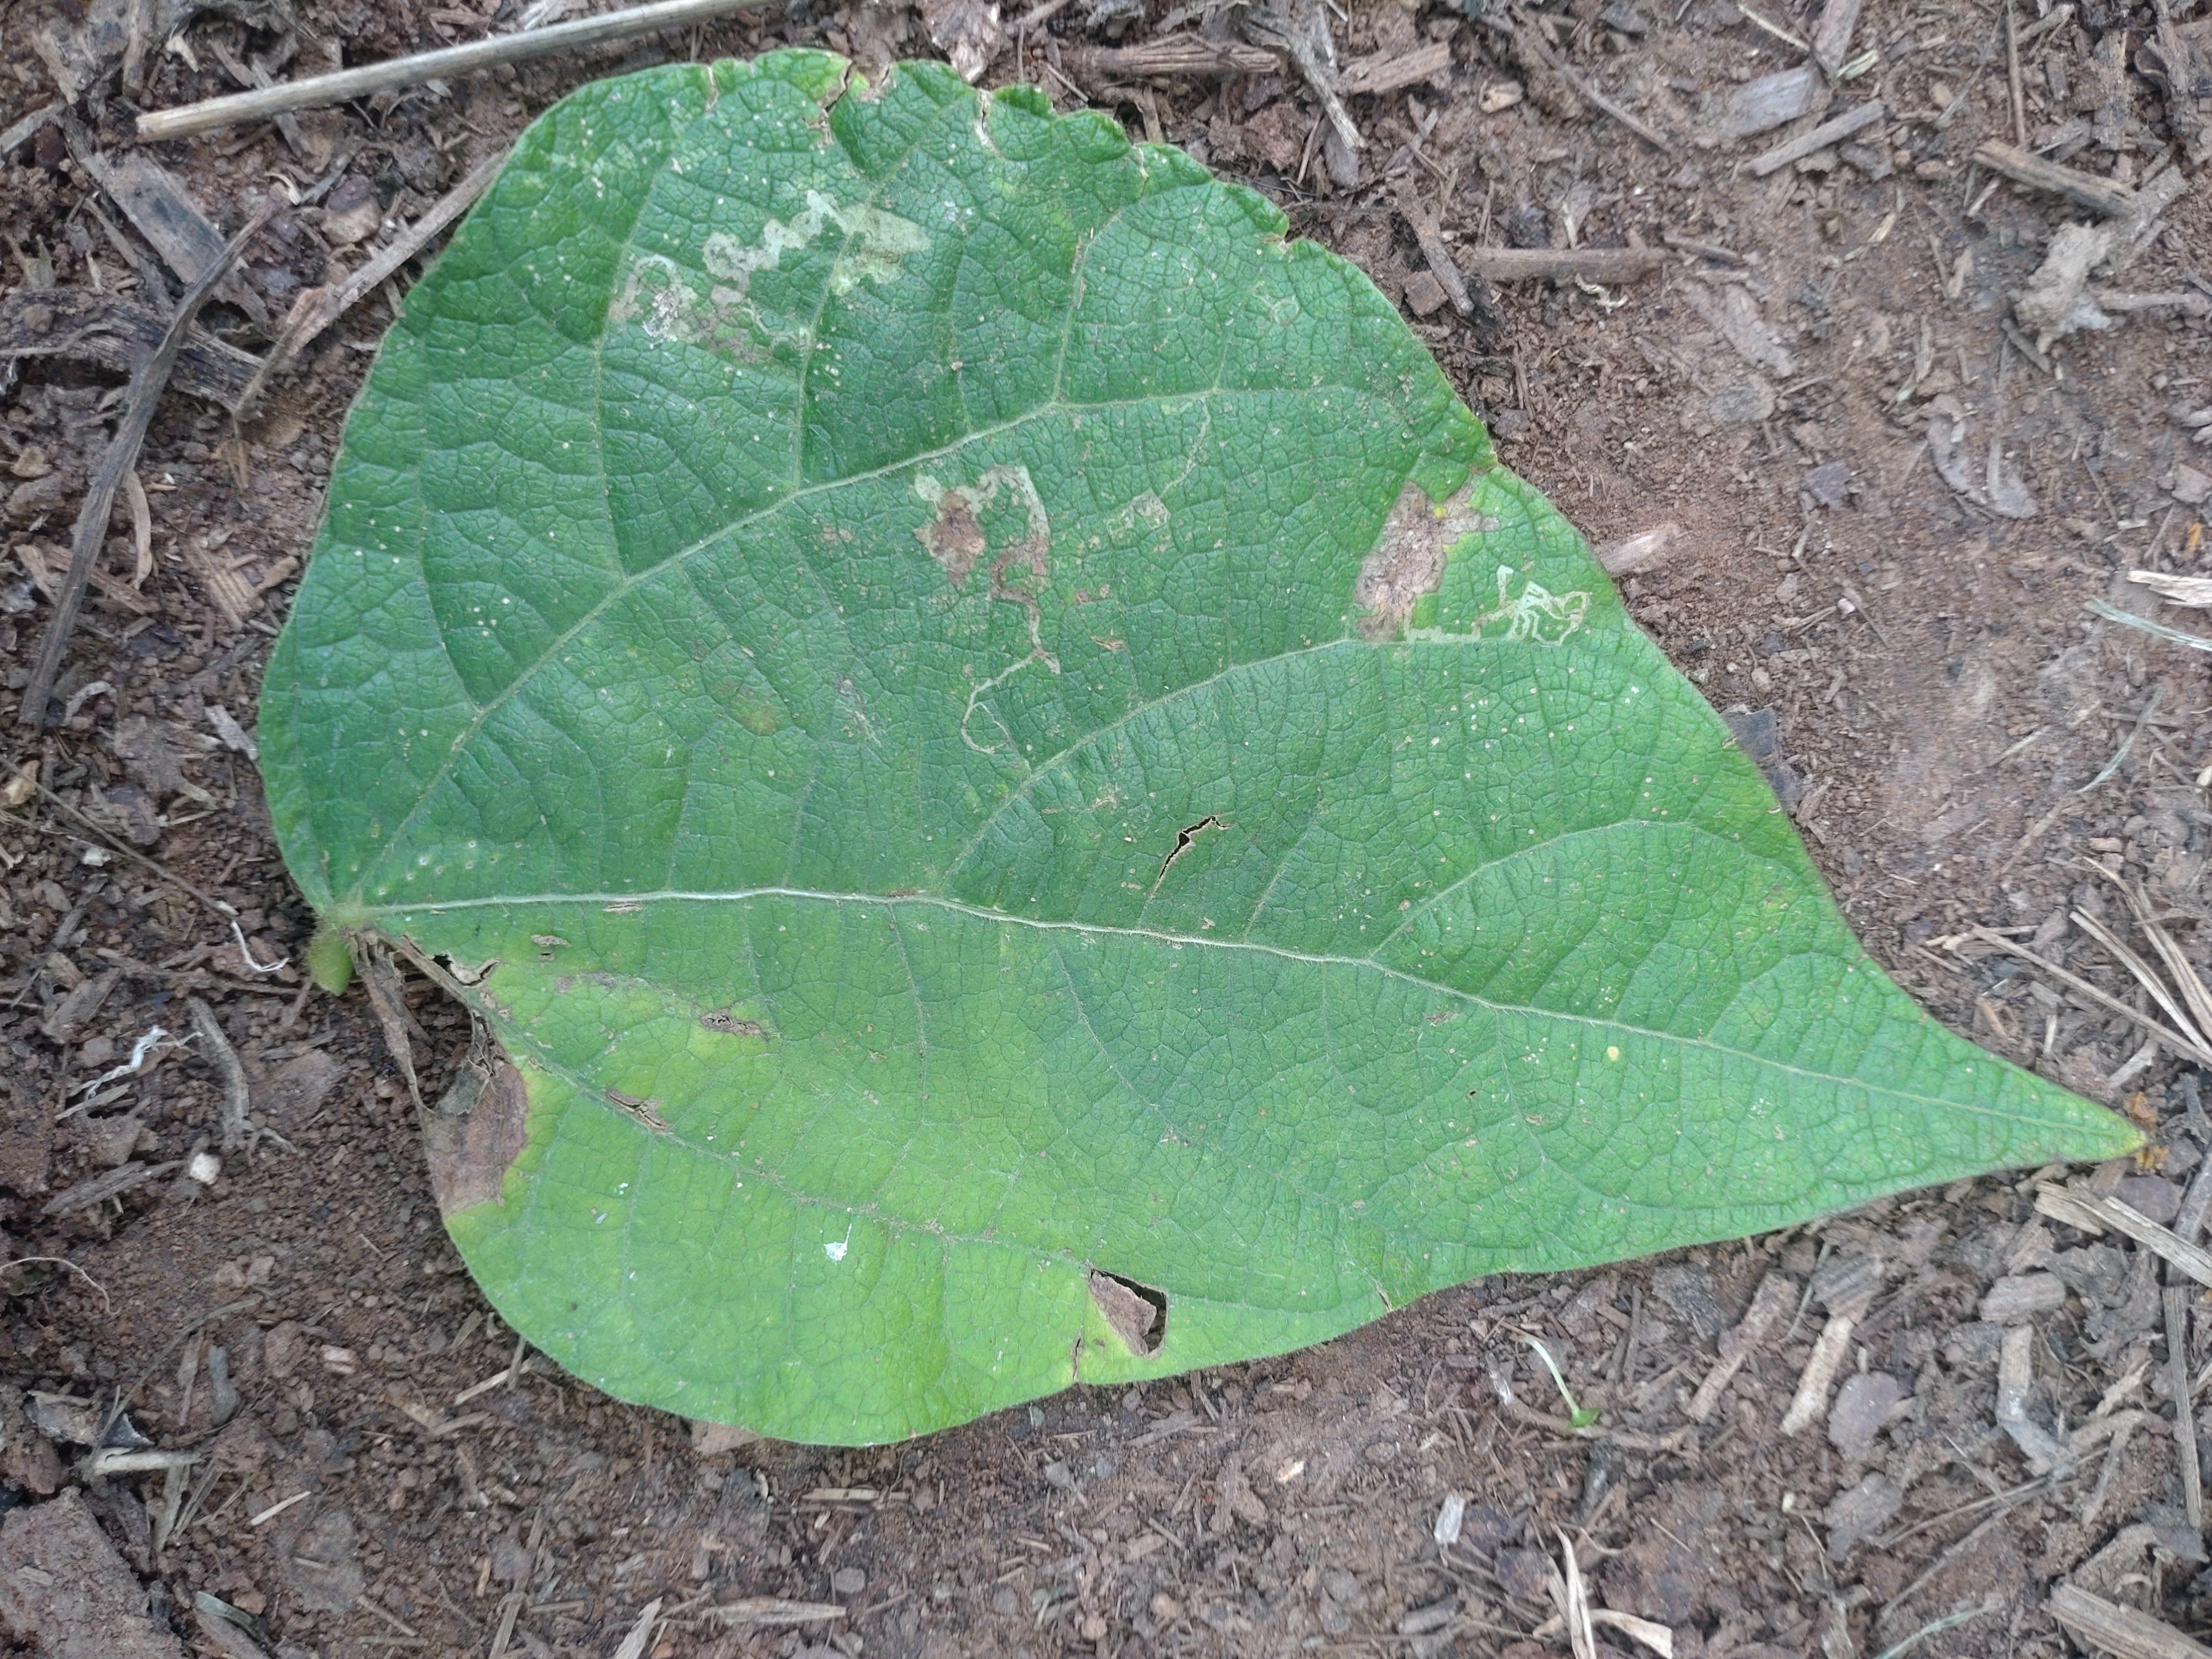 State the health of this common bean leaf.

anthracnose
